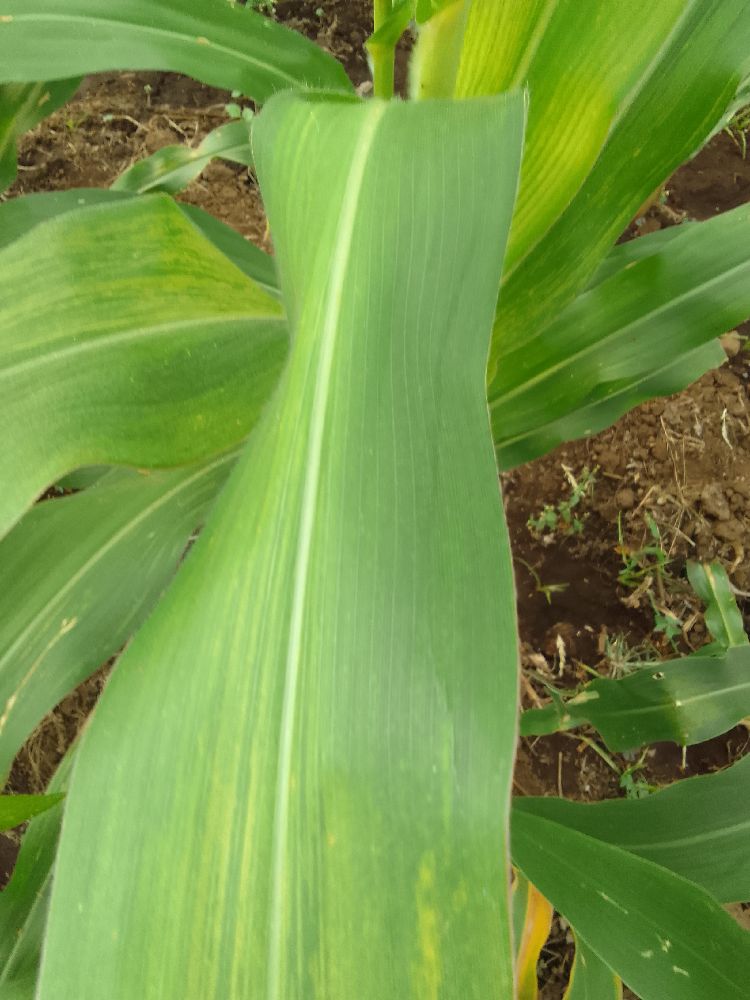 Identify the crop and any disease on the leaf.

maize, maize lethal necrosis
